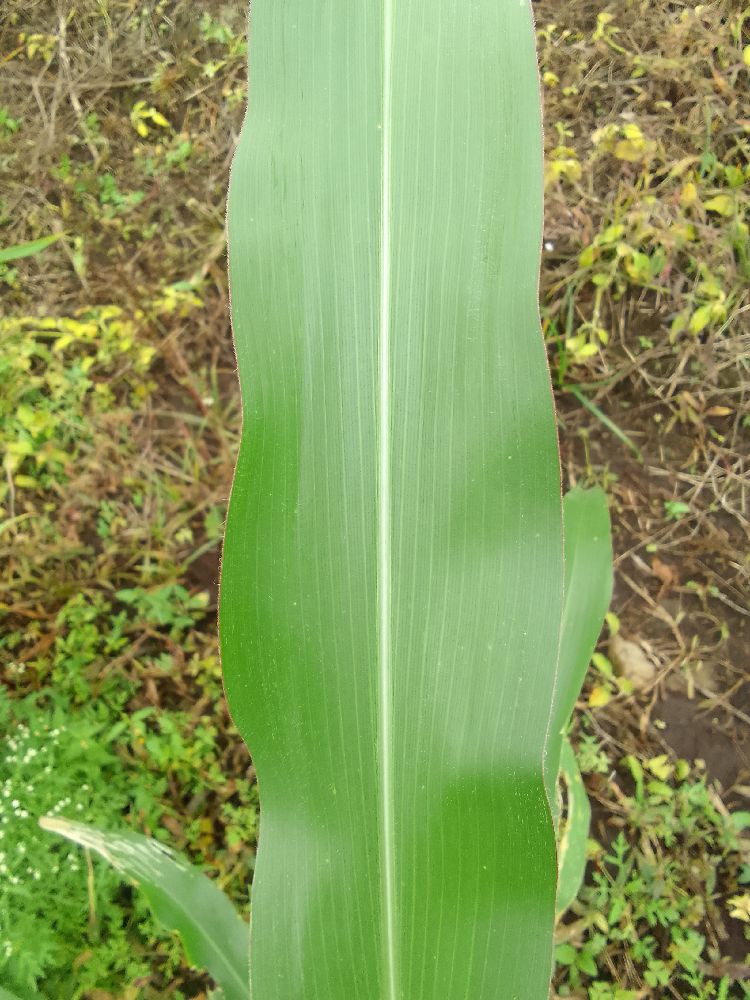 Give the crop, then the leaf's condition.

maize, healthy
